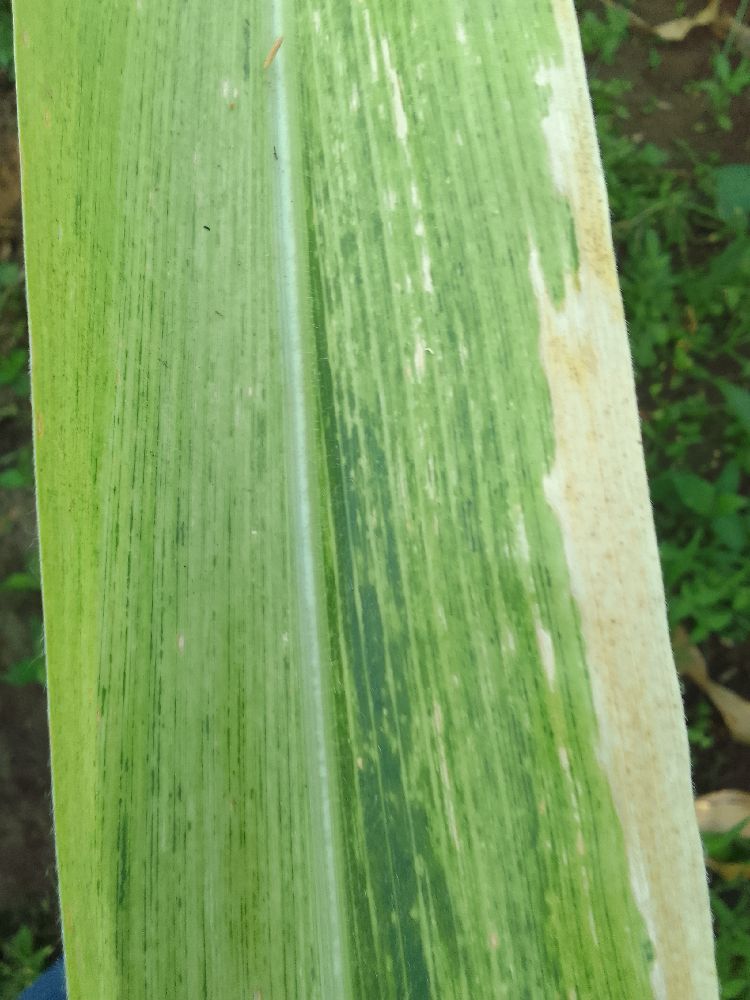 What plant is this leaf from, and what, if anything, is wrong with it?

maize, maize lethal necrosis
